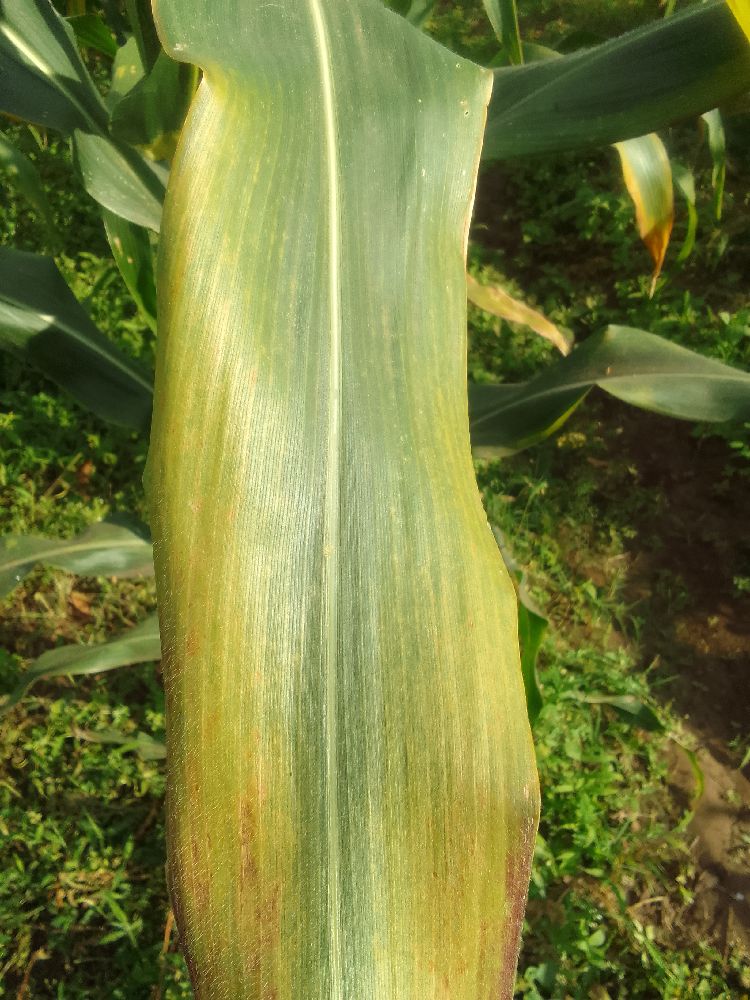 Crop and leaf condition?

maize, maize lethal necrosis
